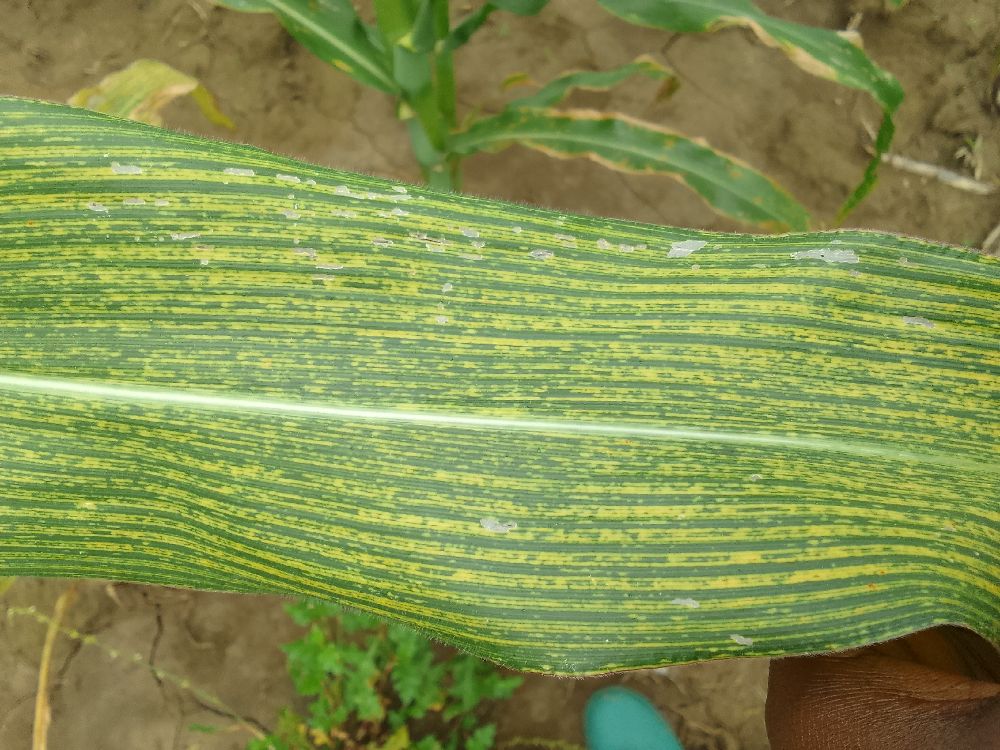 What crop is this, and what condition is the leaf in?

maize, maize streak virus
